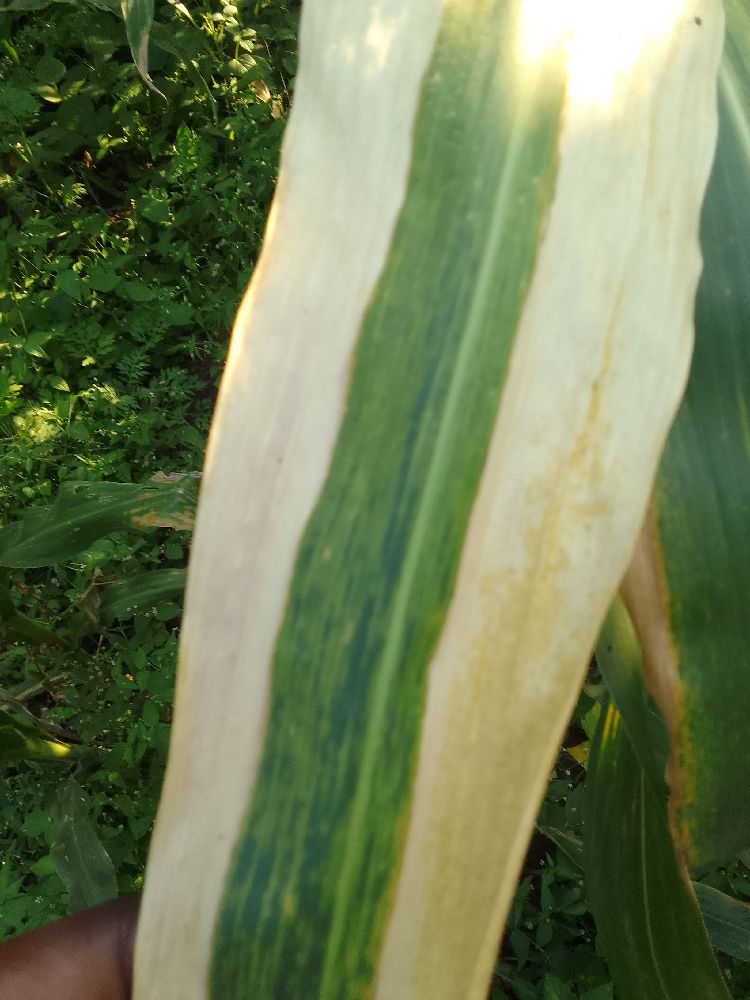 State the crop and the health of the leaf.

maize, maize lethal necrosis
